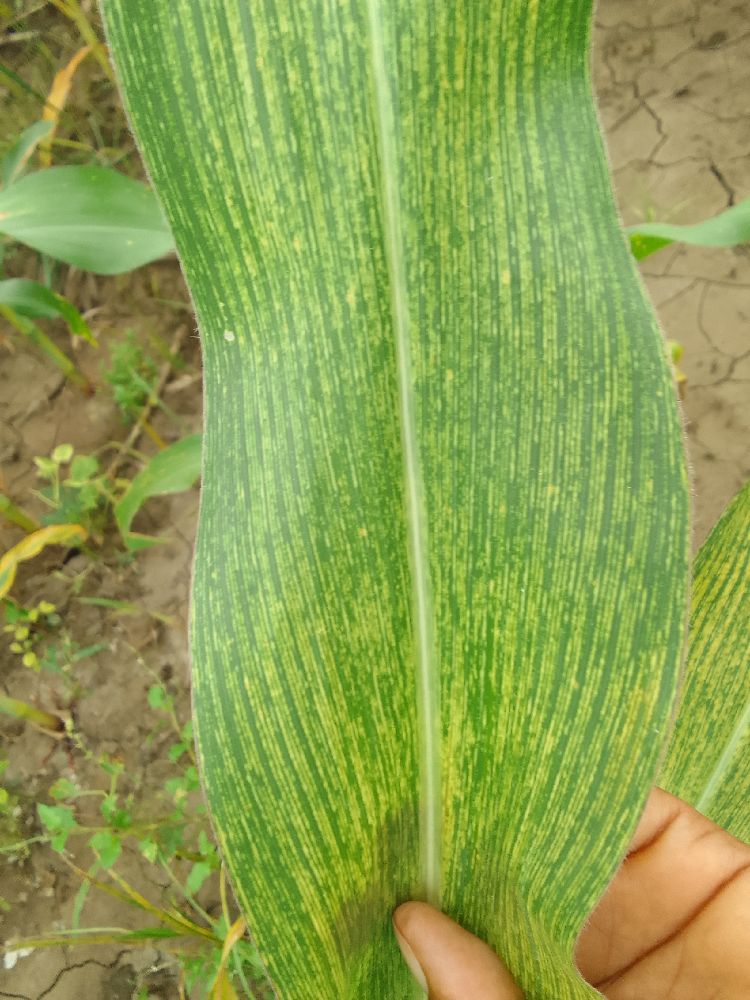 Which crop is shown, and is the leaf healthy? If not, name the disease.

maize, maize streak virus
